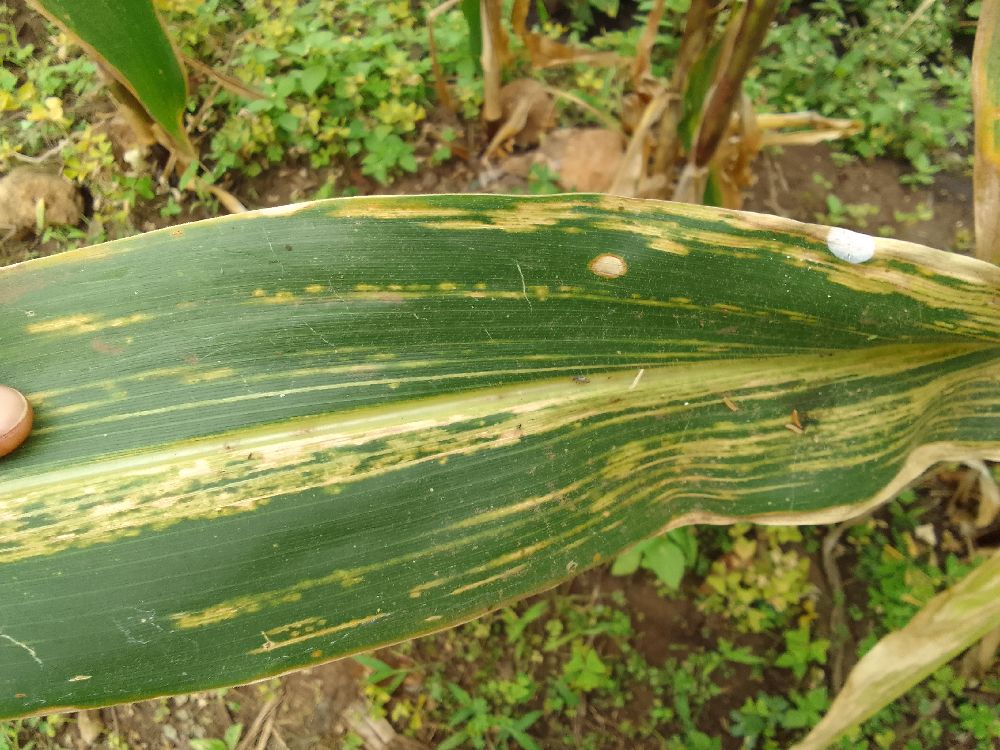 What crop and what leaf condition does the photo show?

maize, maize lethal necrosis
